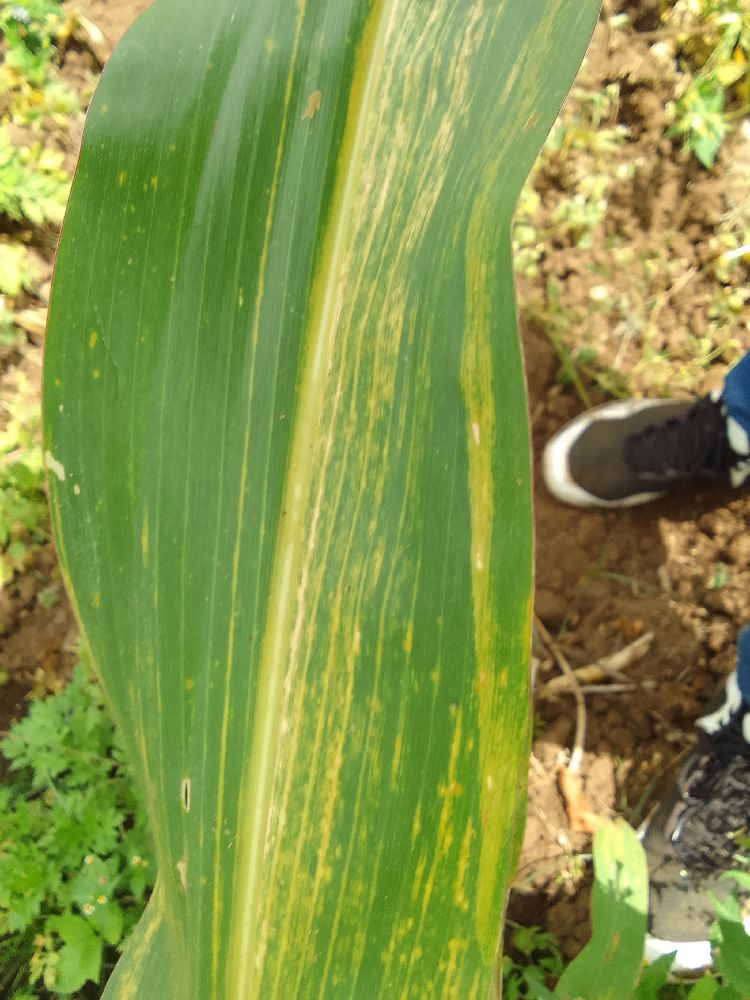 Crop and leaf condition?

maize, maize lethal necrosis
